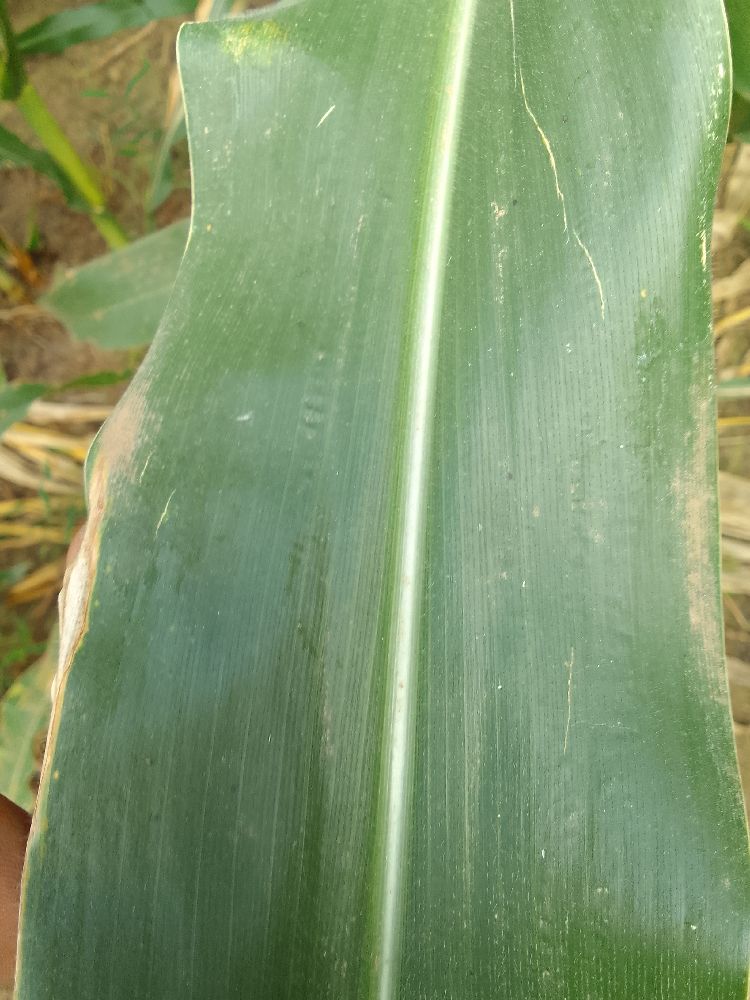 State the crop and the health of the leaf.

maize, healthy
